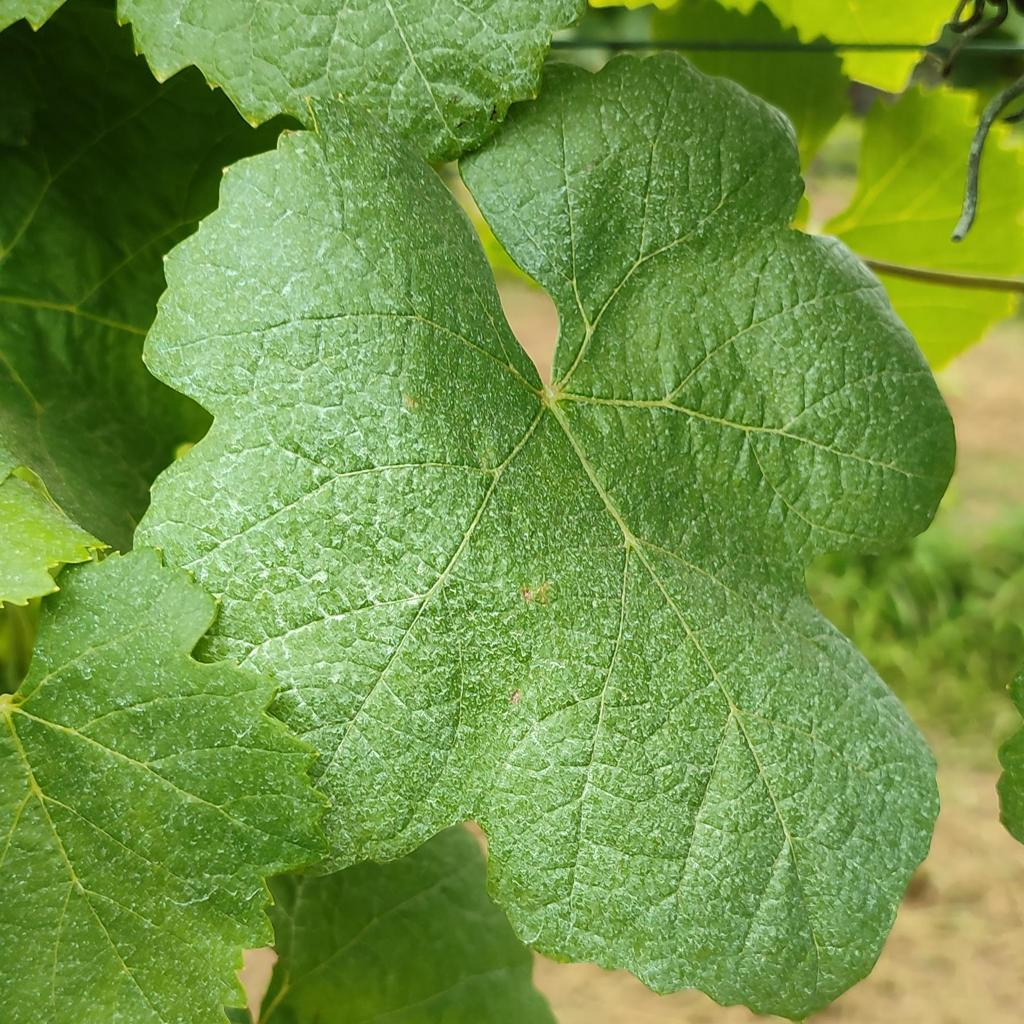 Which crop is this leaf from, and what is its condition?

grapevine, healthy
